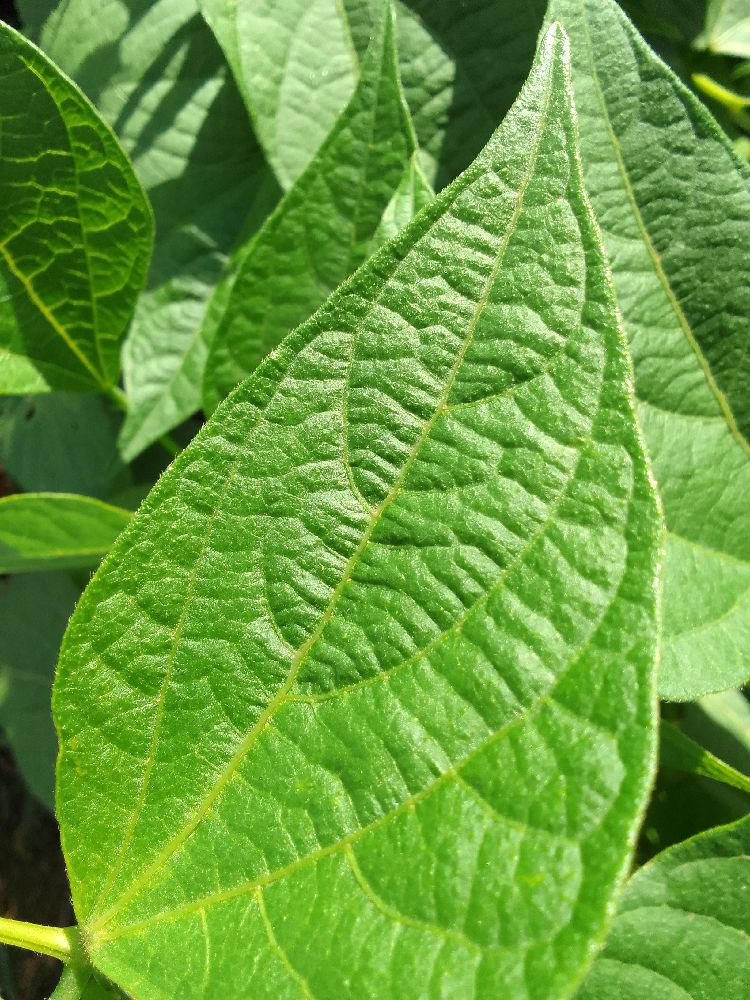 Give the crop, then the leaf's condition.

common bean, healthy
